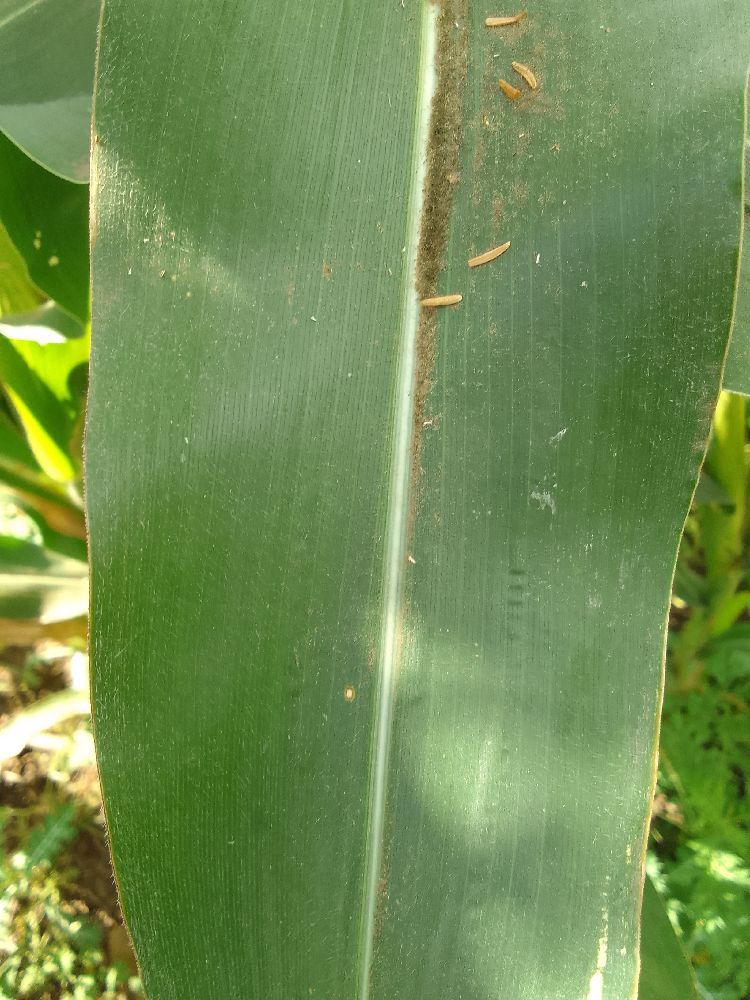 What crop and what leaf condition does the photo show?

maize, healthy
